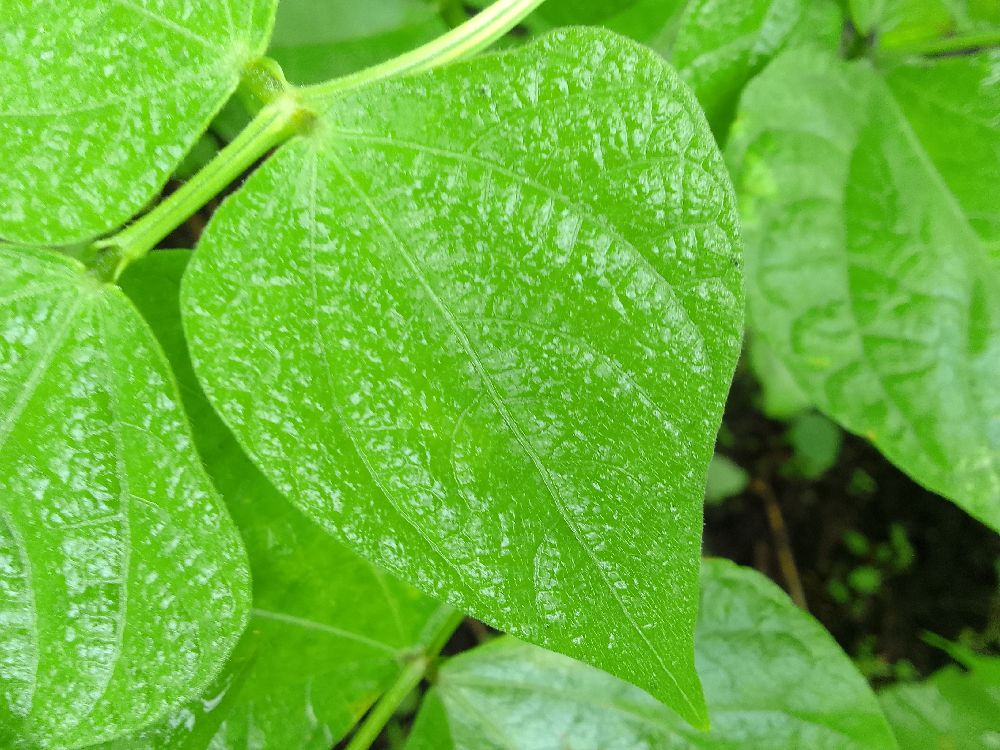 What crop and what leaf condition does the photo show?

common bean, healthy
